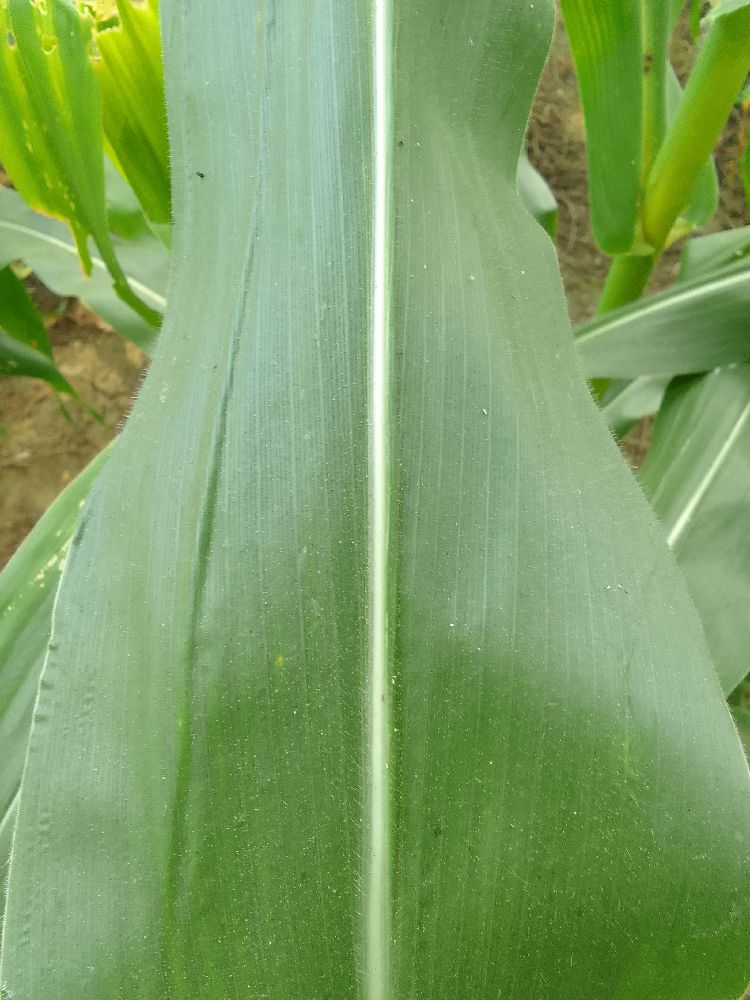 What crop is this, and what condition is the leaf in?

maize, healthy
